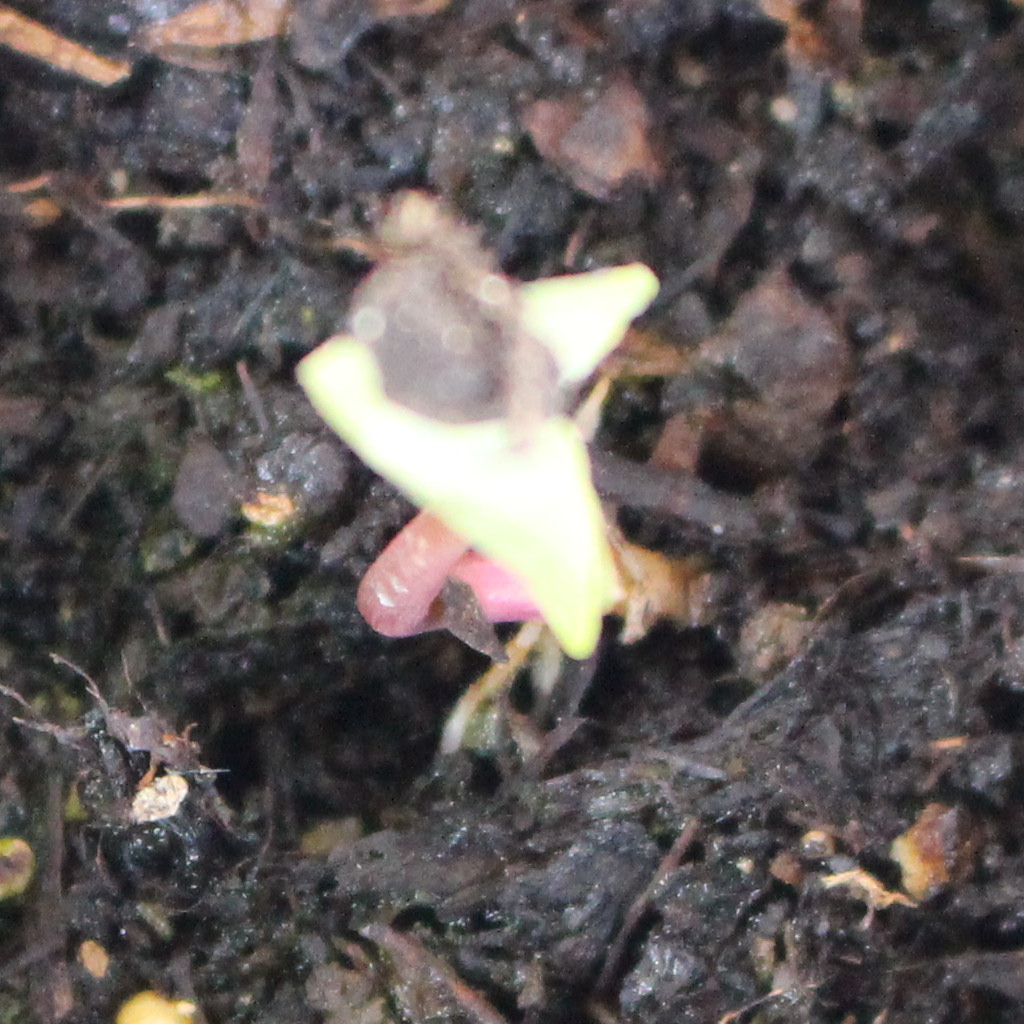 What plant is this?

Convolvulus arvensis
